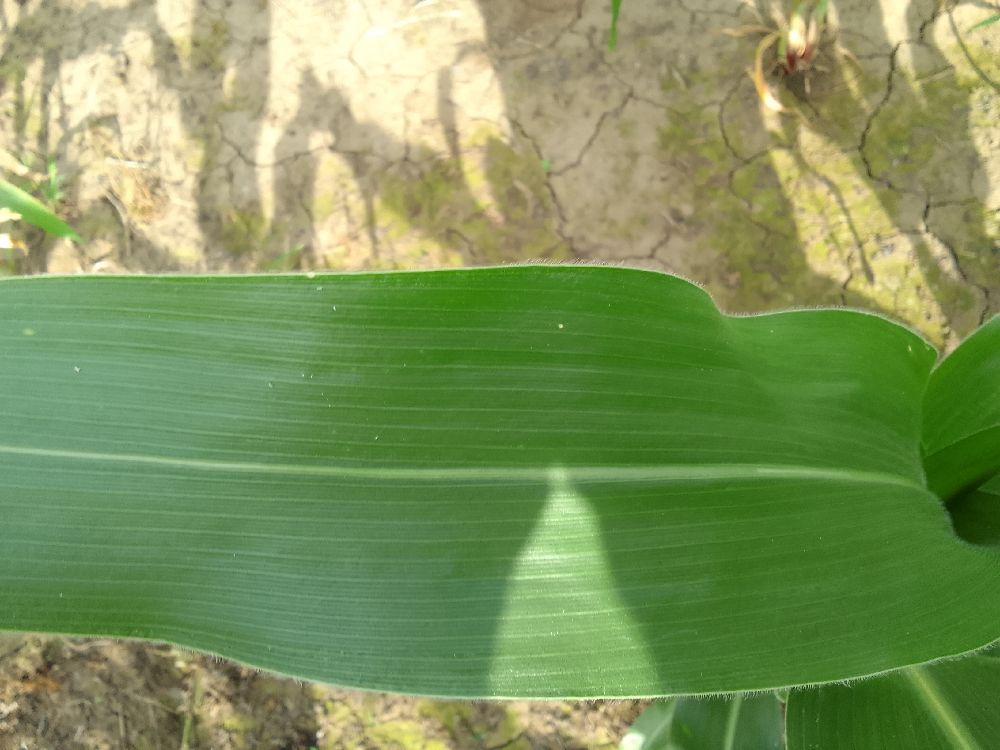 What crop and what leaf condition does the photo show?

maize, healthy
